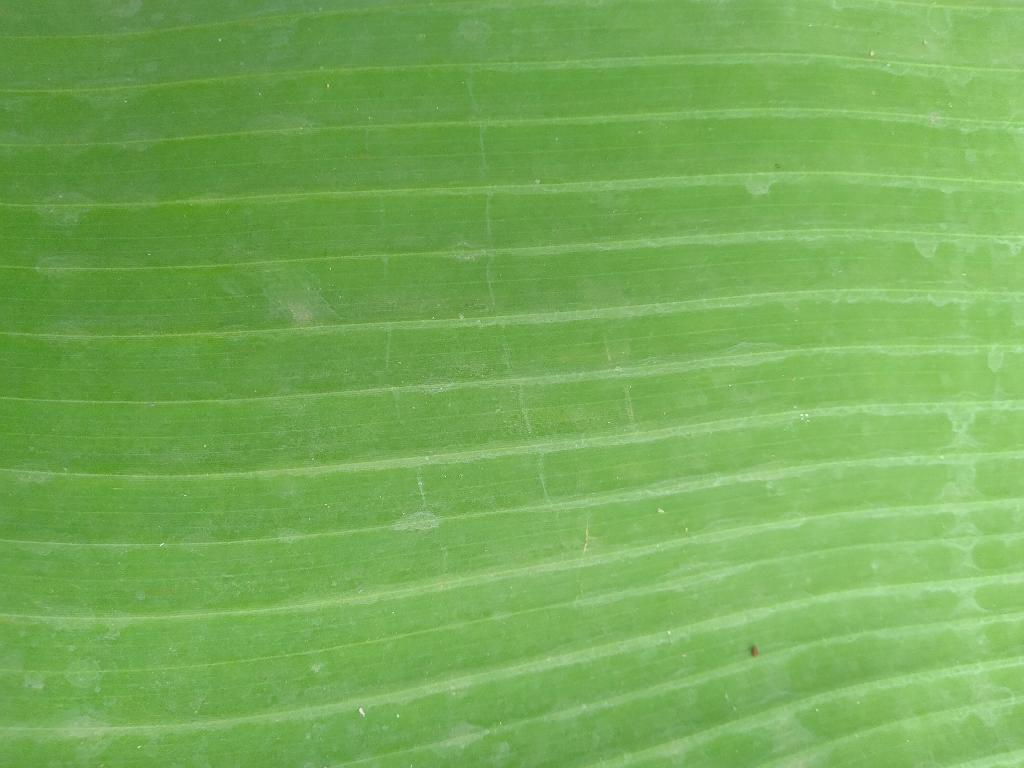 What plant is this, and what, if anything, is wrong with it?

banana, healthy
